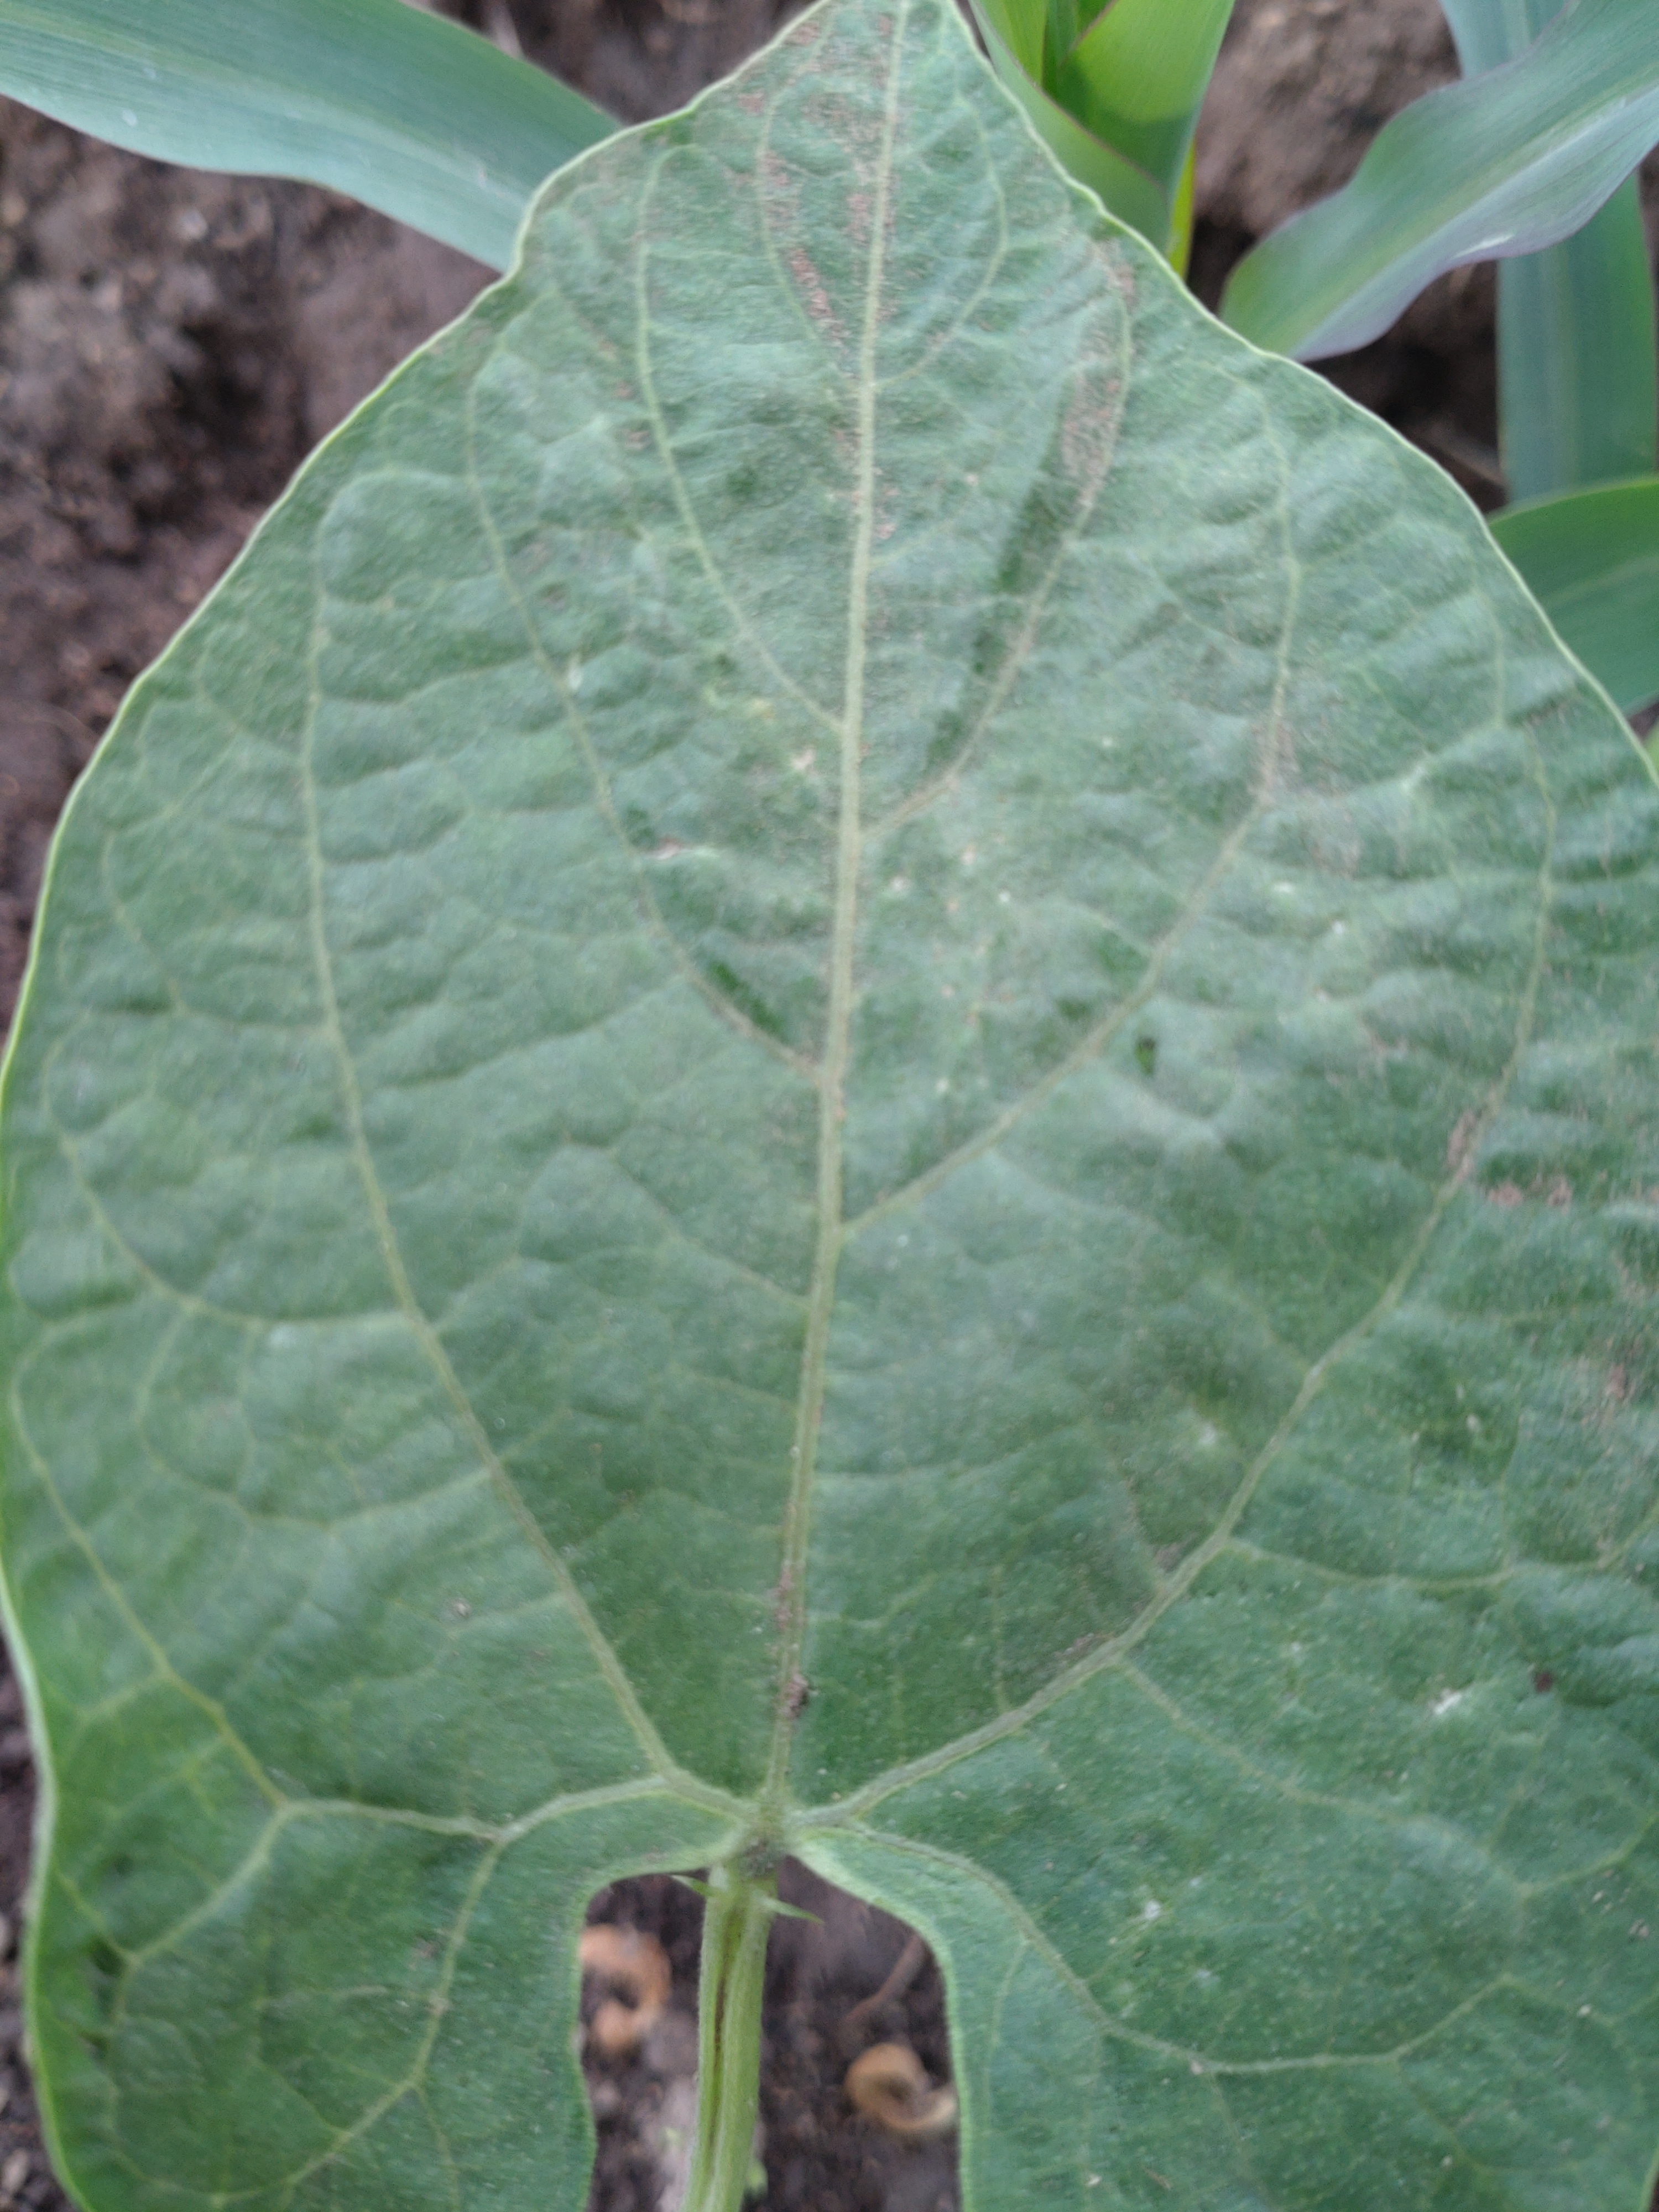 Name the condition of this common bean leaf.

healthy
